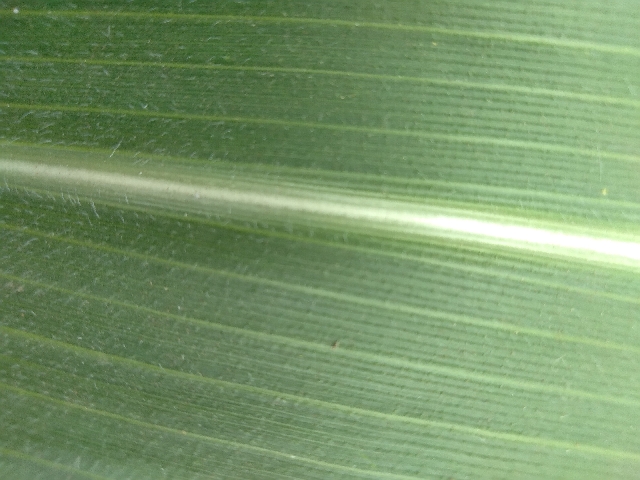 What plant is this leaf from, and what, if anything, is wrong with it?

maize, healthy
